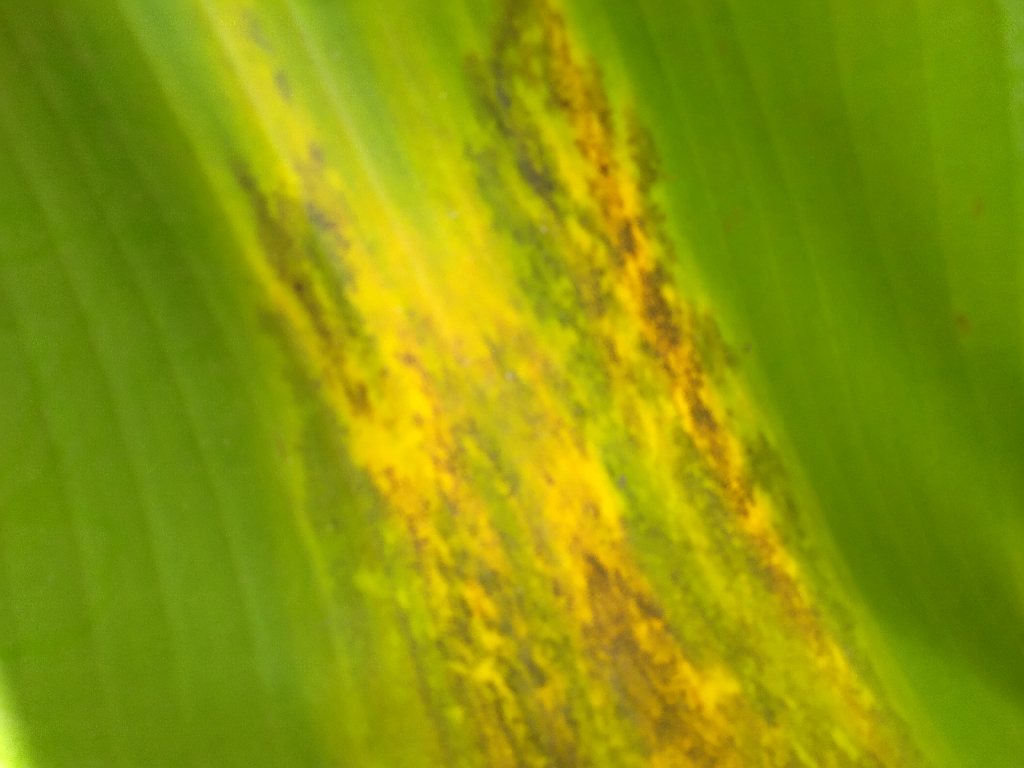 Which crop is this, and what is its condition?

banana, black sigatoka
